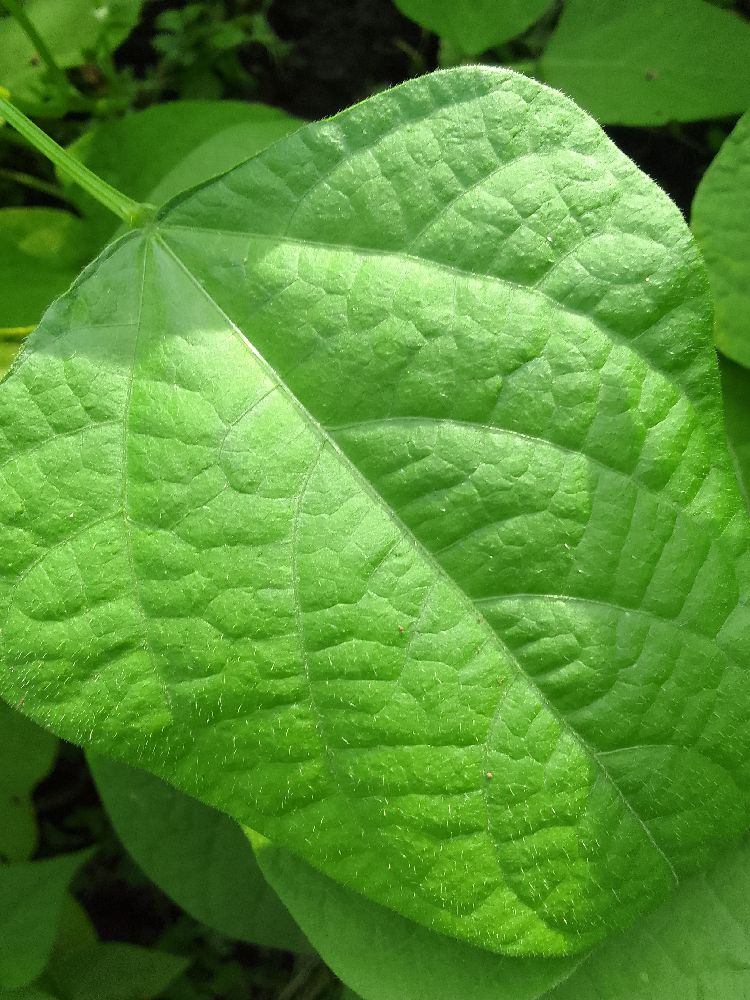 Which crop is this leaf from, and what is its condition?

common bean, healthy
